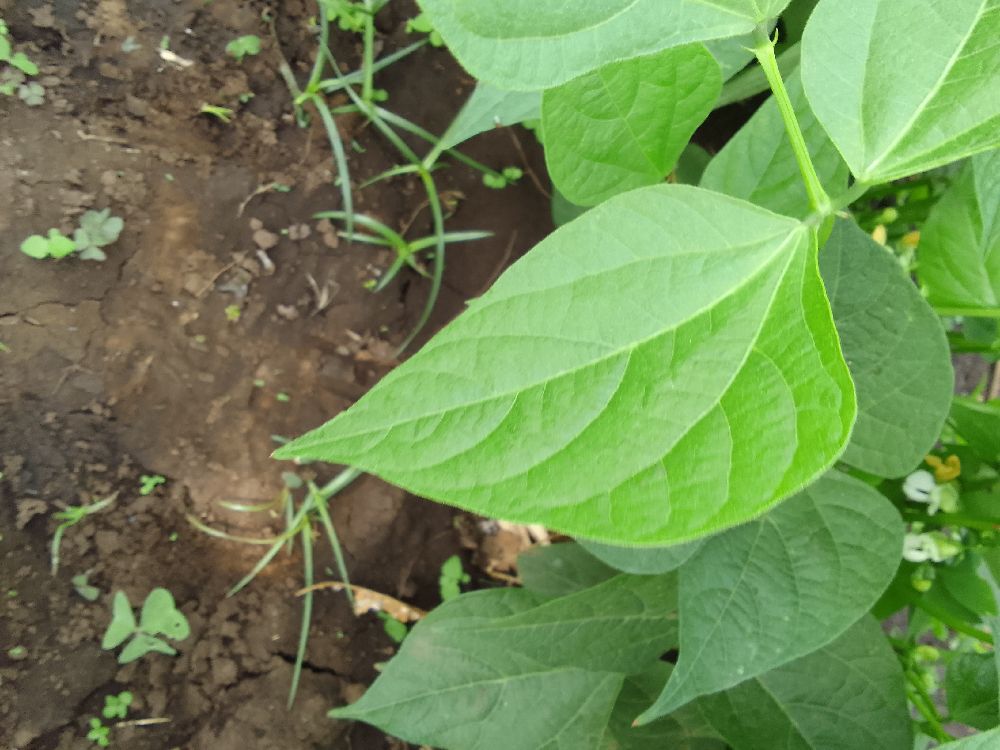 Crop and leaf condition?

common bean, healthy
